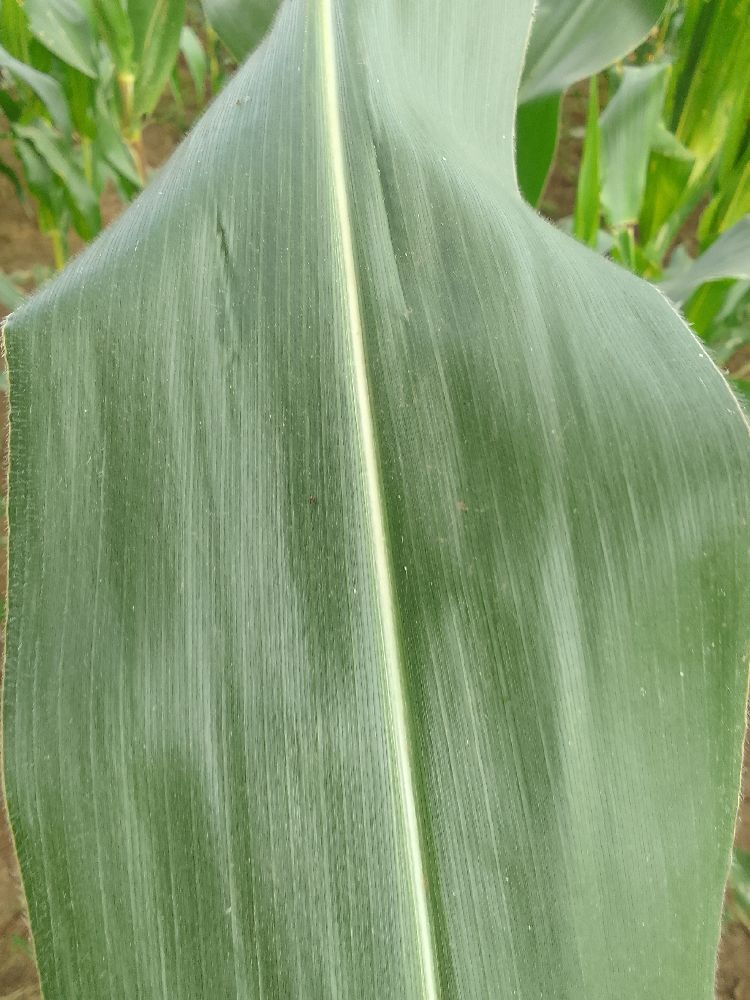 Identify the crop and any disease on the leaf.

maize, healthy
